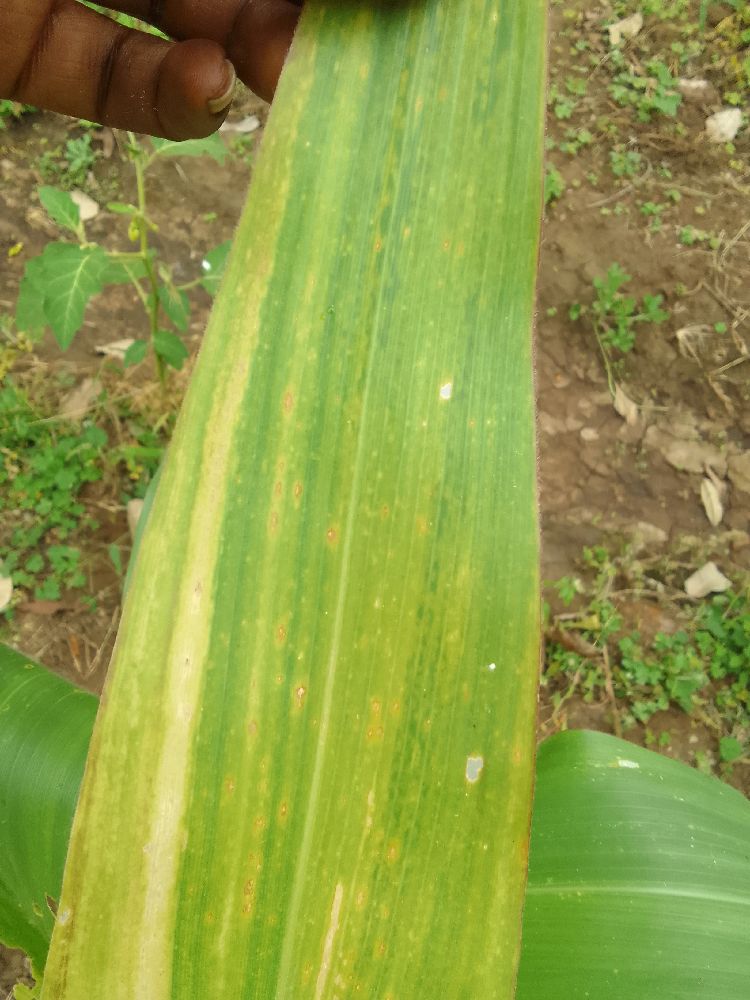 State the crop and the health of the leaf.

maize, maize lethal necrosis
